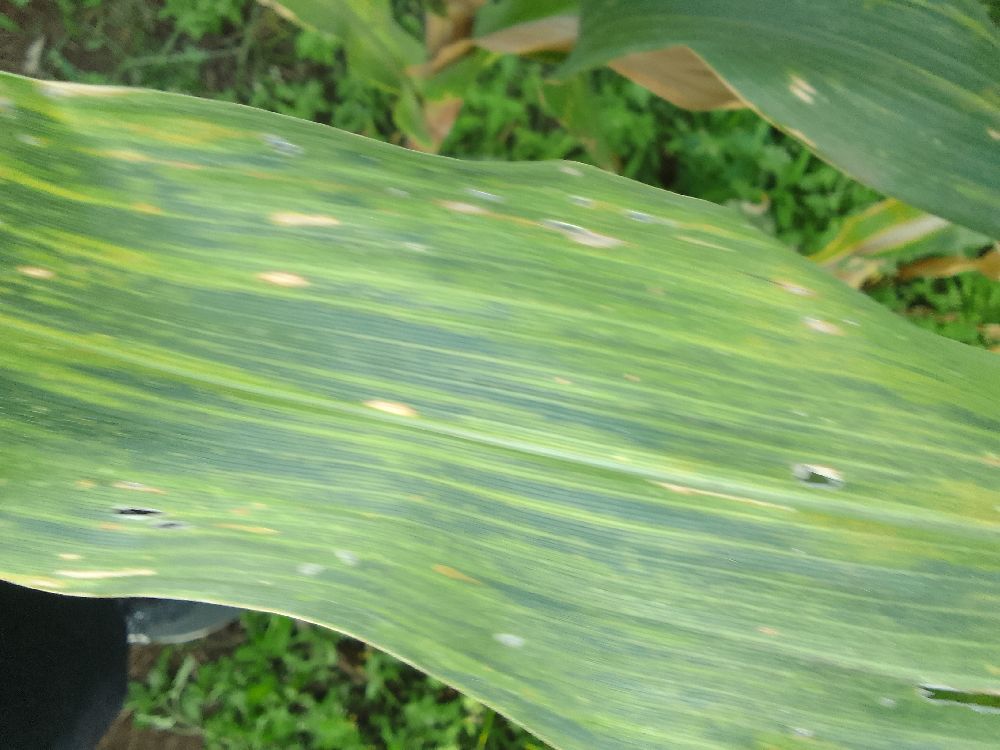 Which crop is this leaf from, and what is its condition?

maize, maize lethal necrosis
